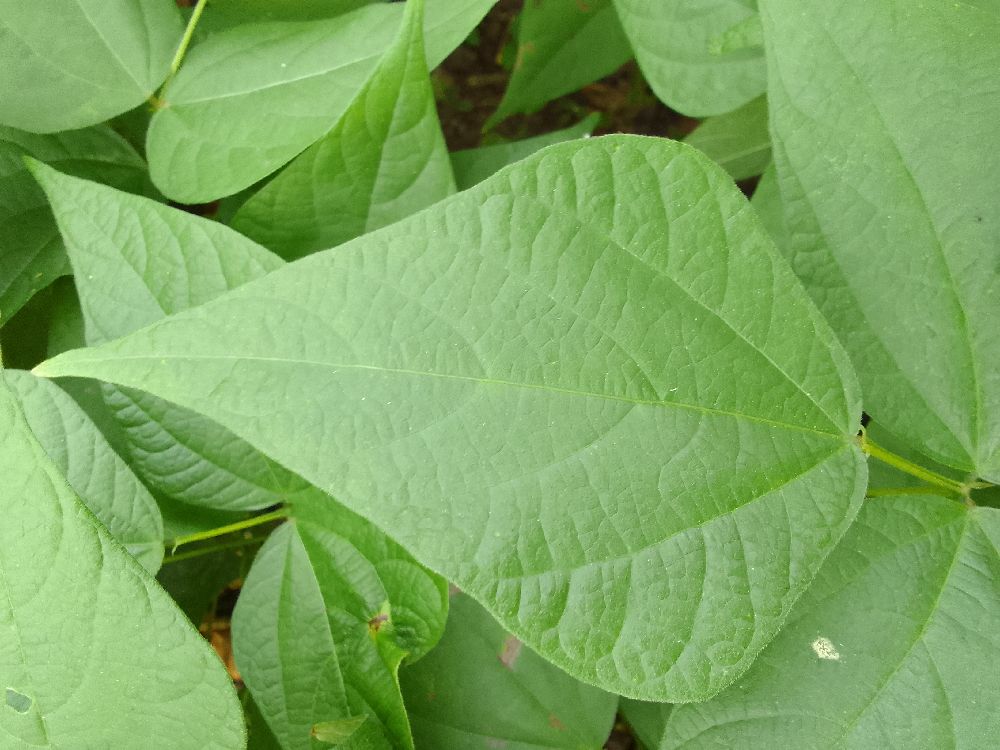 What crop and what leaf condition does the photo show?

common bean, healthy
